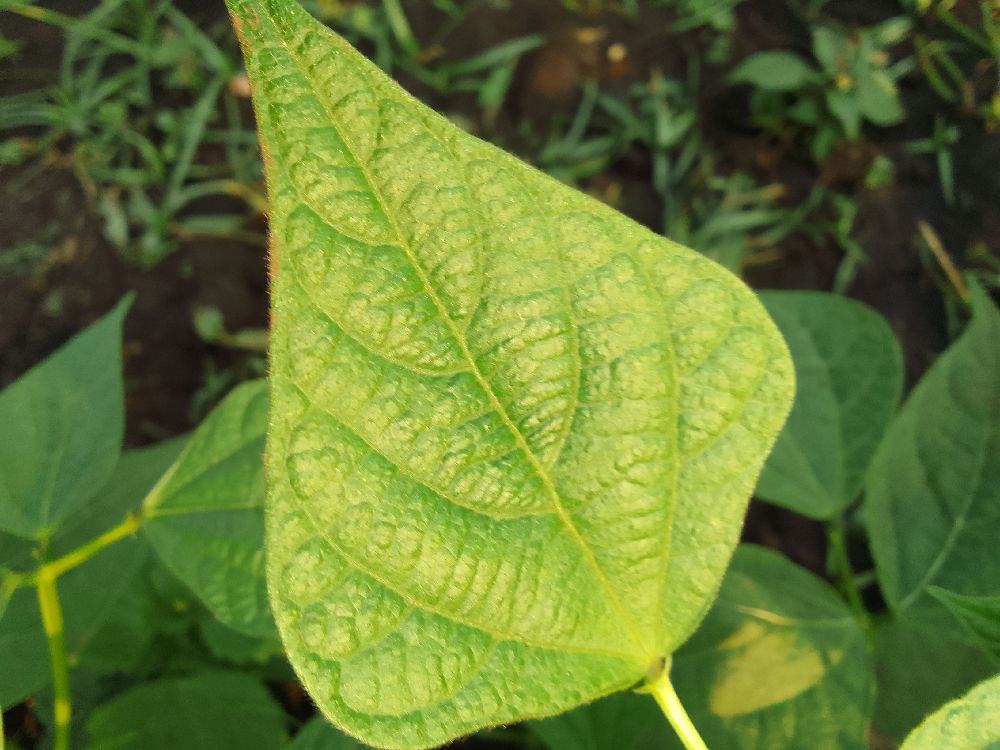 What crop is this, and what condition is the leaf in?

common bean, healthy
